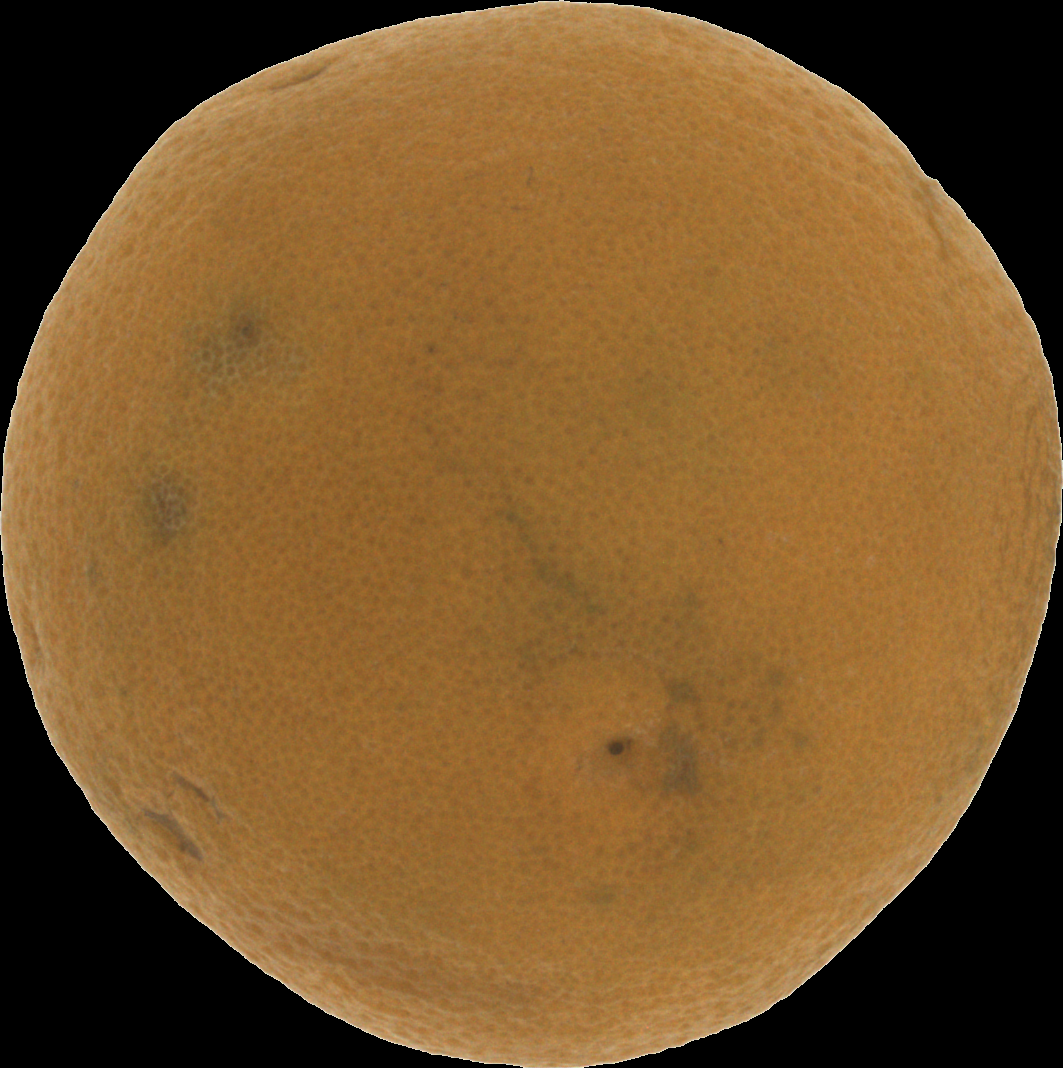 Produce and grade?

orange, bad
